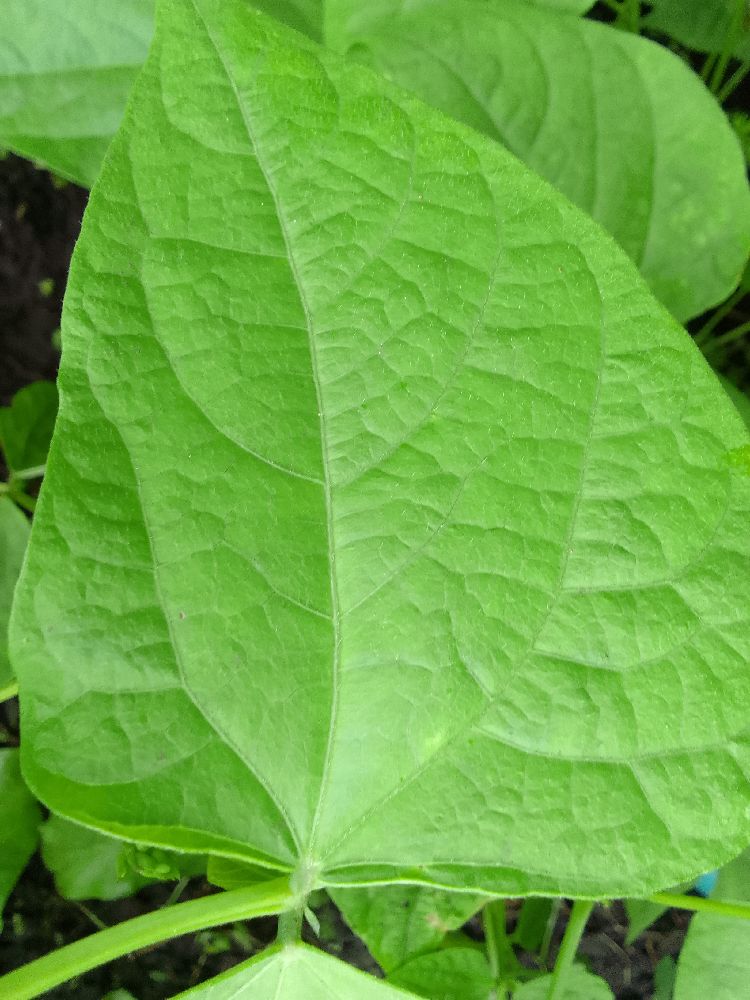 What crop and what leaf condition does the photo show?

common bean, healthy
